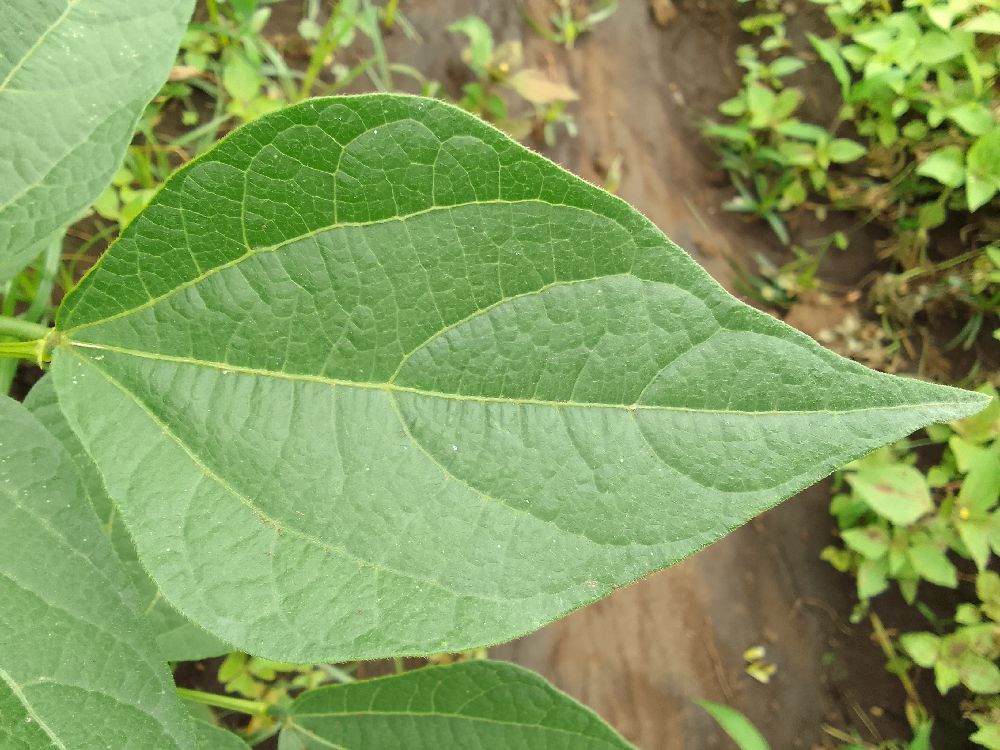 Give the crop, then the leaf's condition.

common bean, healthy
